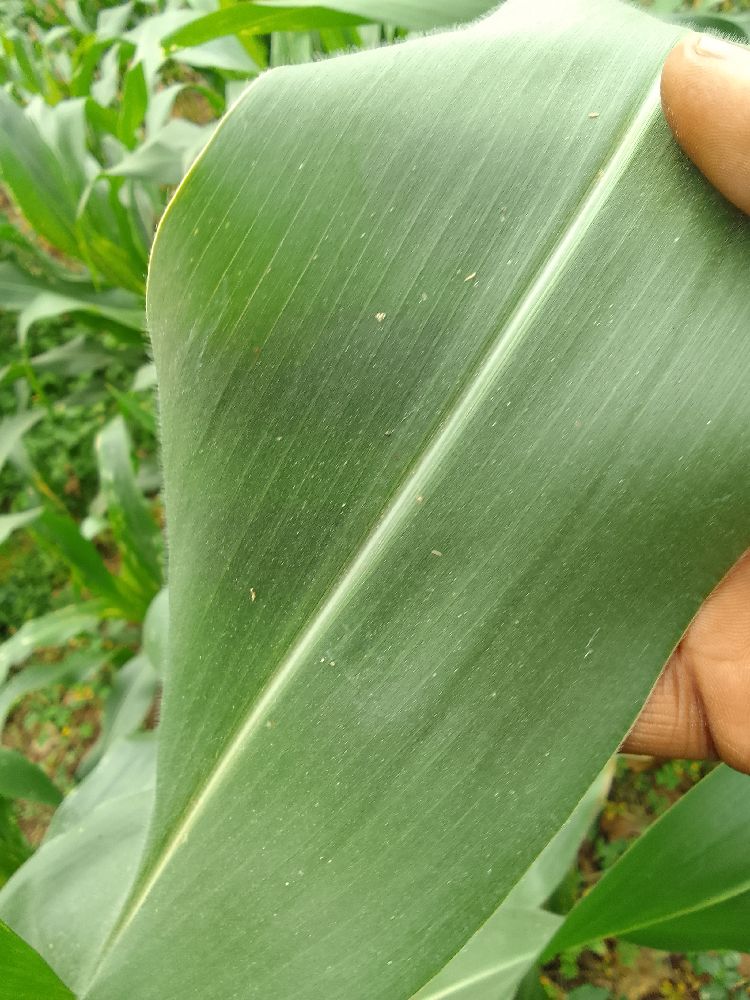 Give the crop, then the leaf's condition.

maize, healthy
